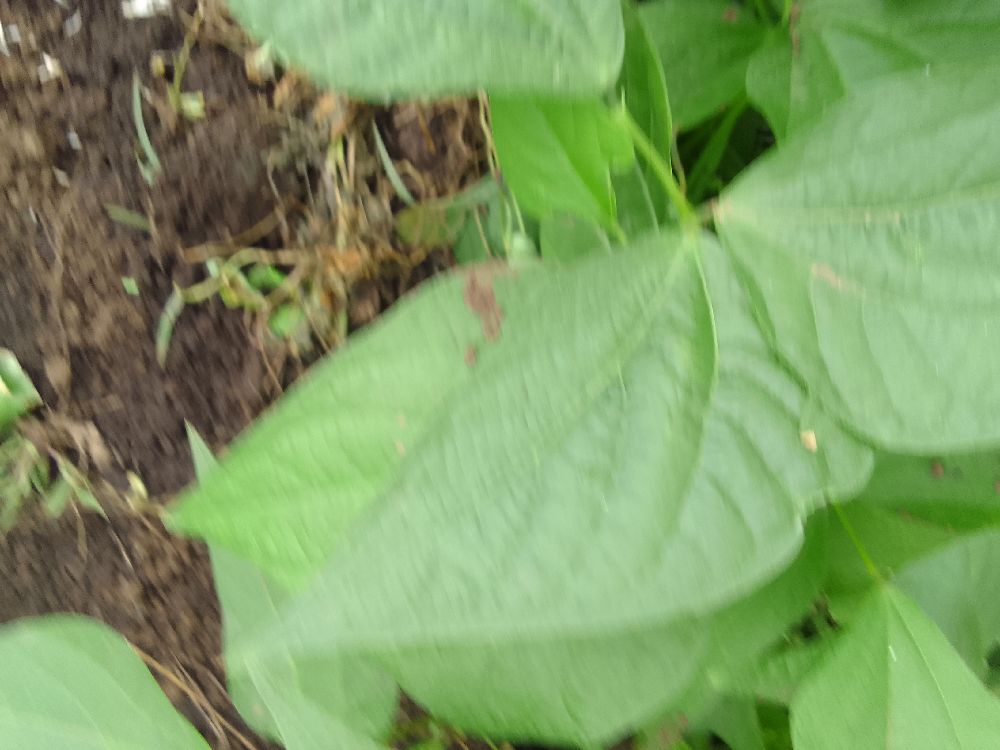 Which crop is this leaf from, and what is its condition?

common bean, healthy
